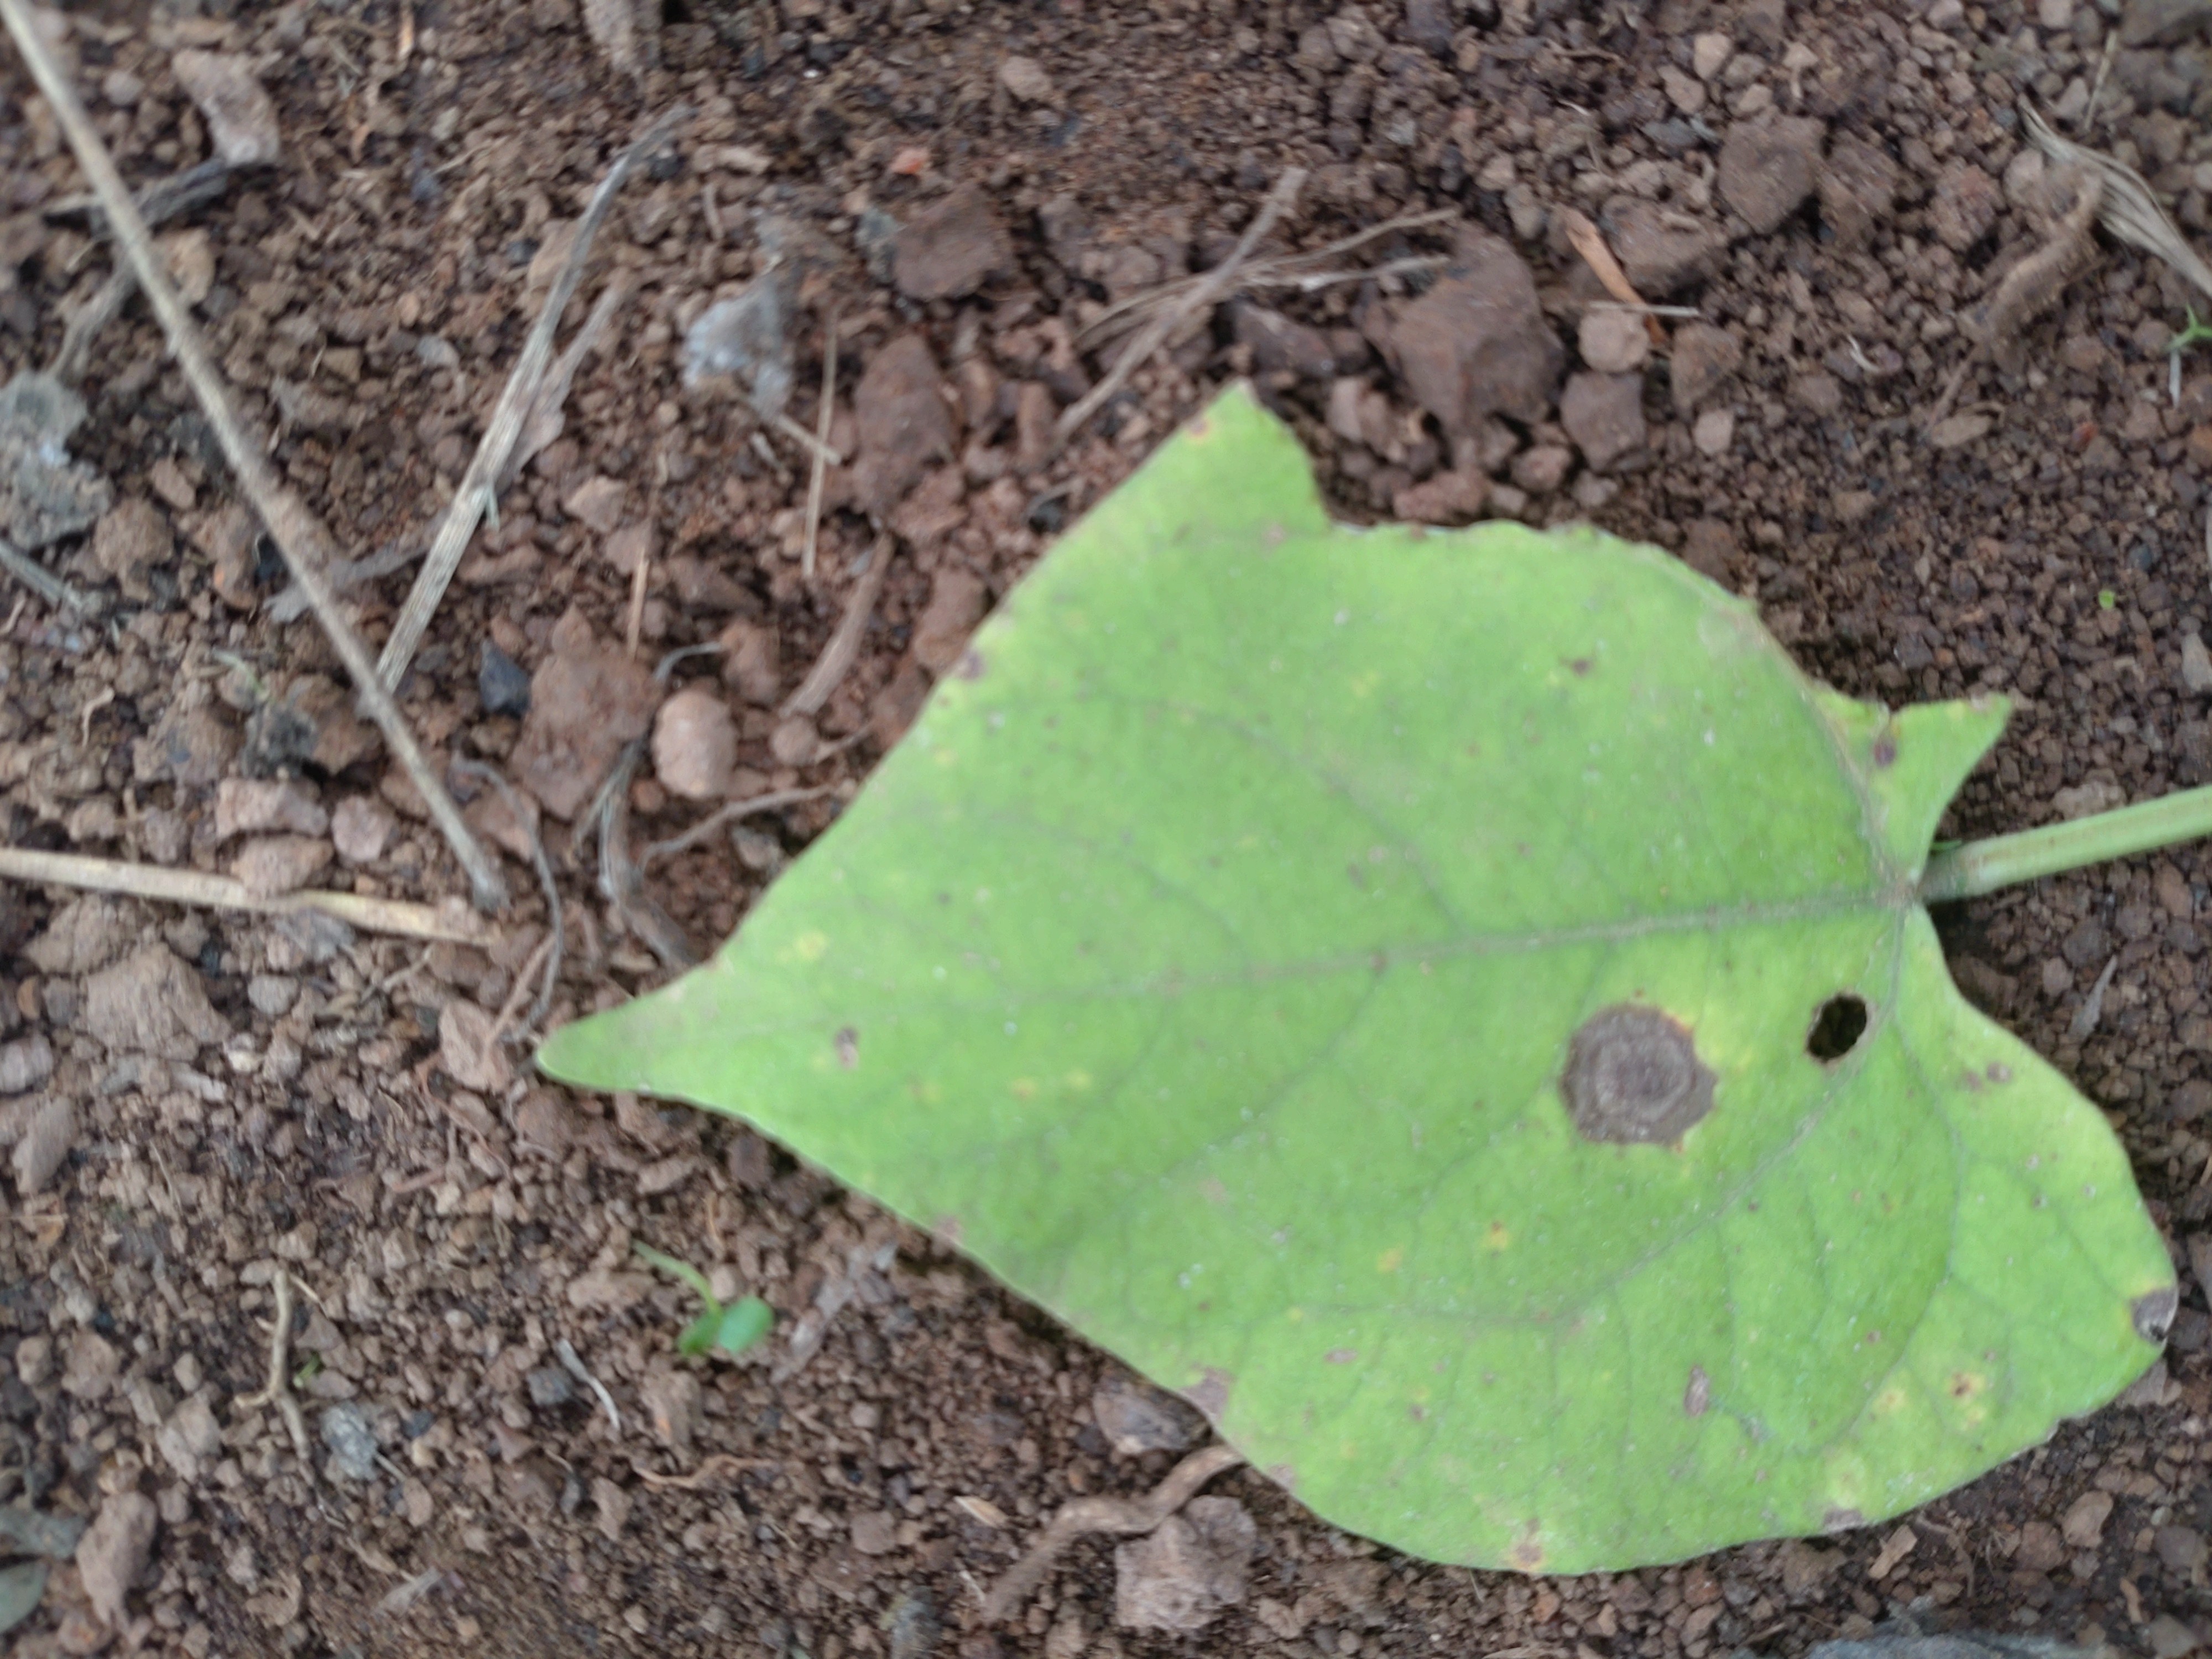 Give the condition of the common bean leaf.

anthracnose
